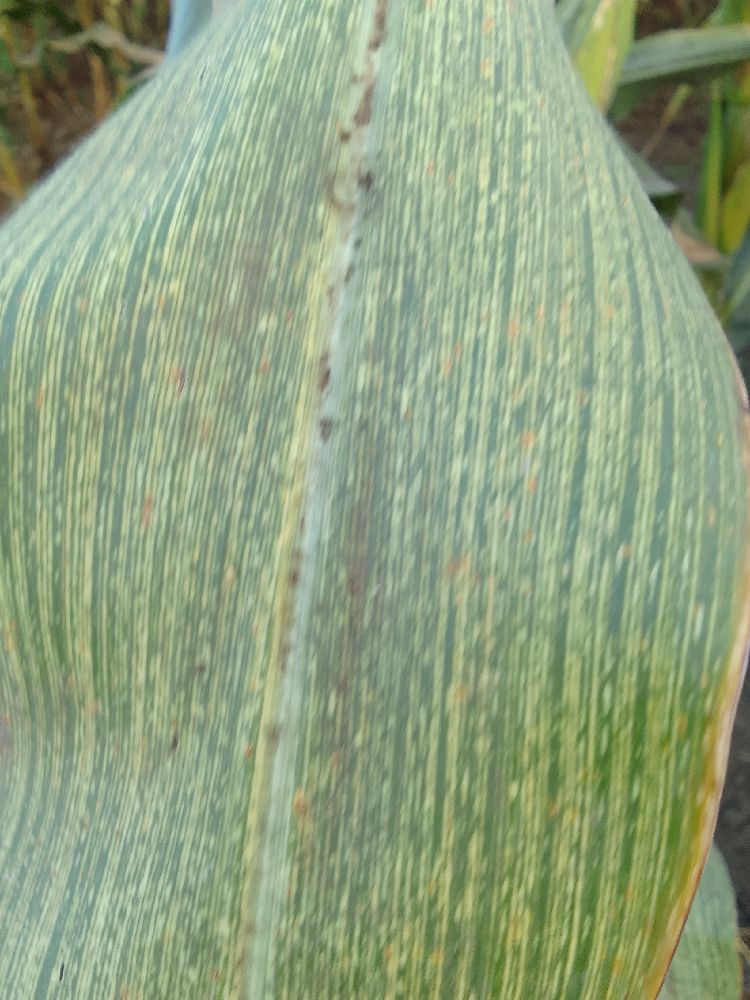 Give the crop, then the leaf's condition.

maize, maize streak virus
